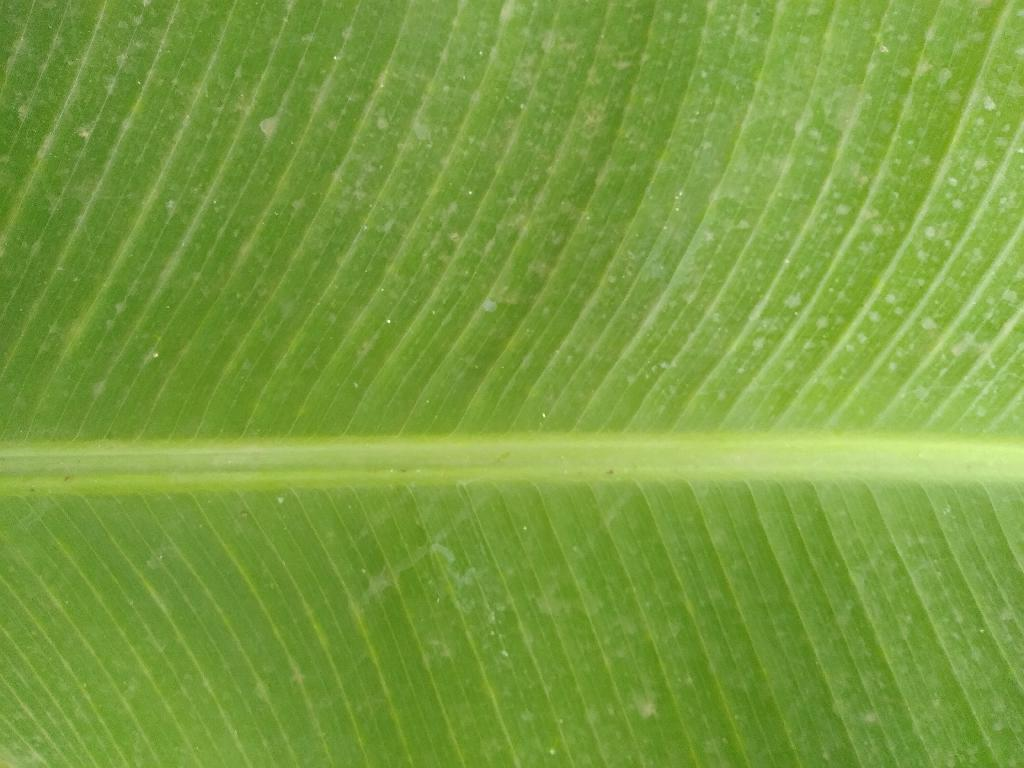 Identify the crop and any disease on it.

banana, healthy
